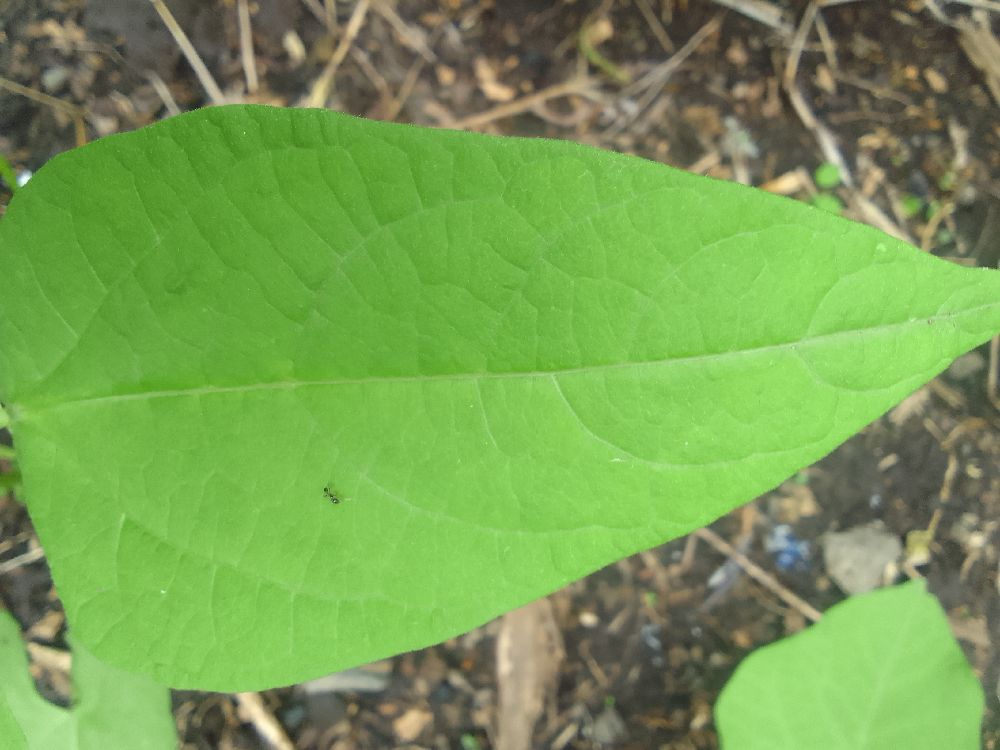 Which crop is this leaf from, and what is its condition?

common bean, healthy
